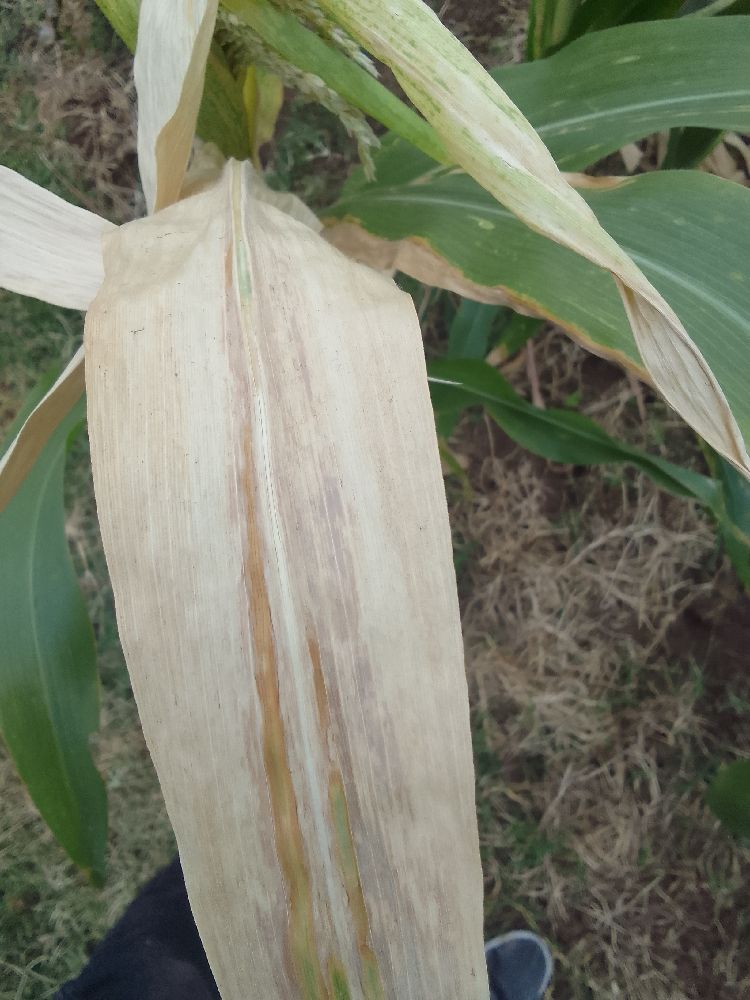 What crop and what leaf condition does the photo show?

maize, maize lethal necrosis
